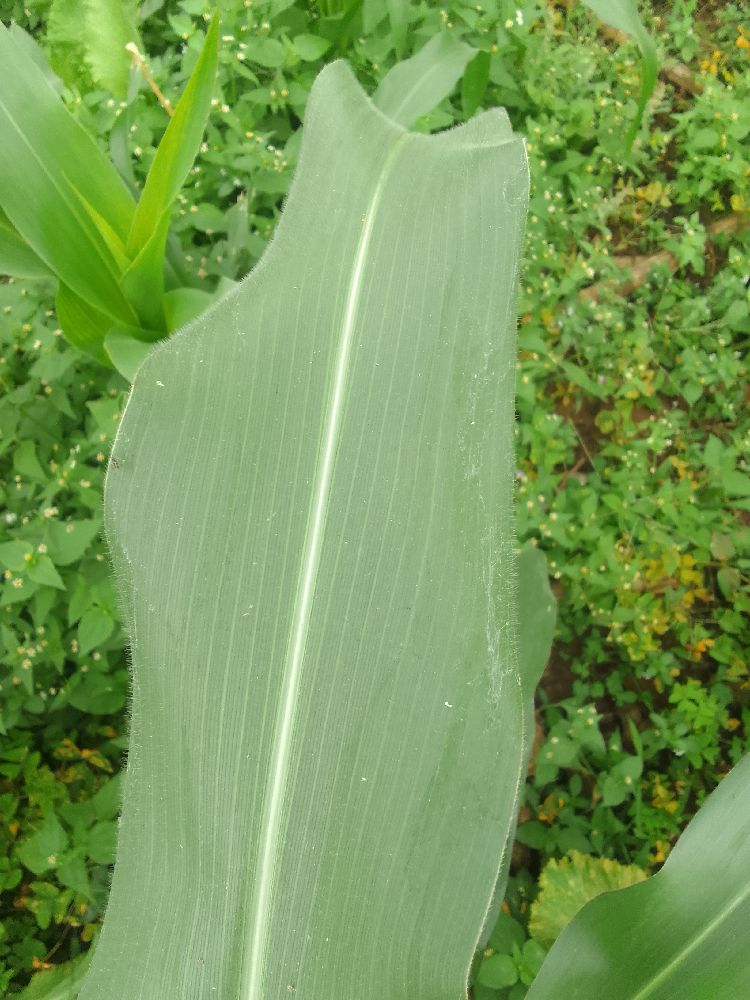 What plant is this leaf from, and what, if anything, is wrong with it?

maize, healthy
